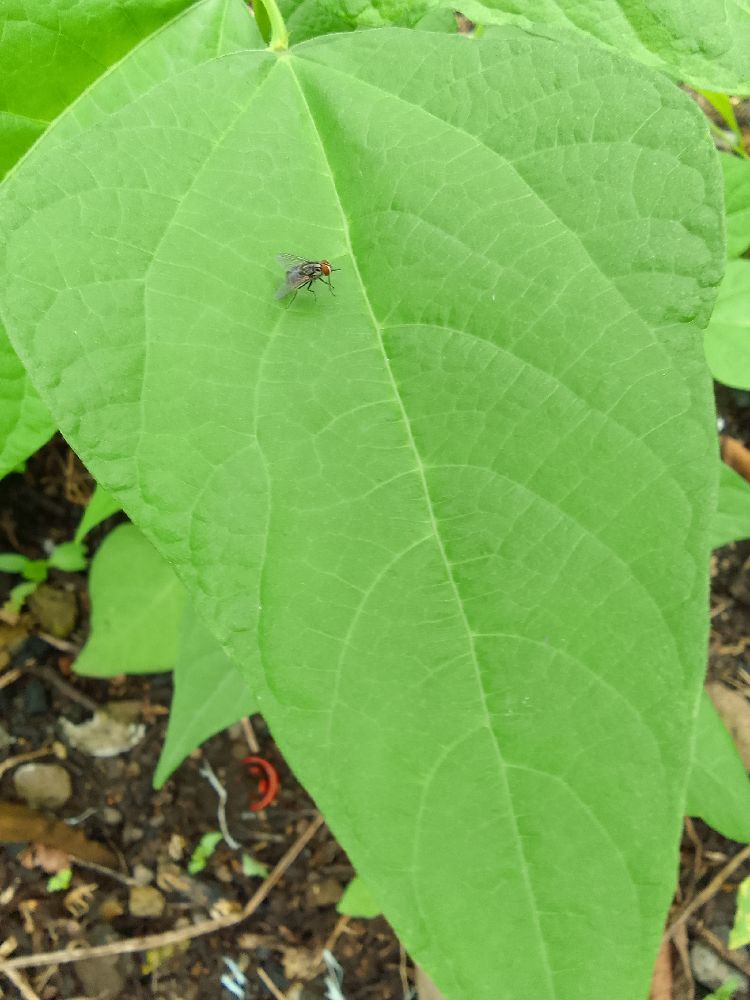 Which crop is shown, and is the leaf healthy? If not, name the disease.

common bean, healthy
